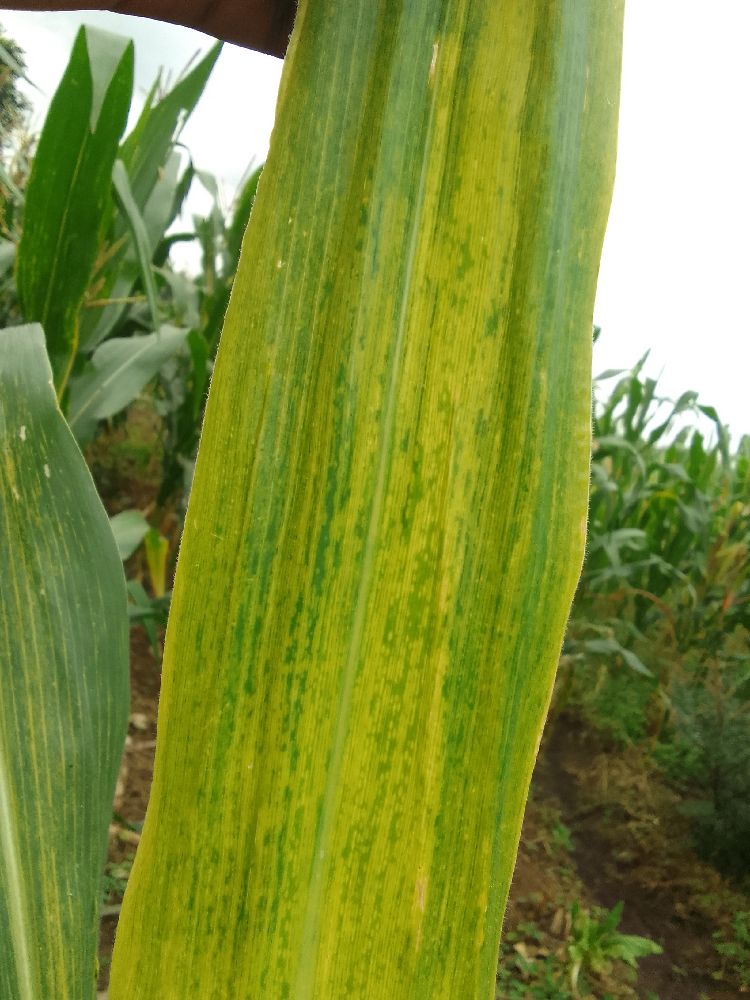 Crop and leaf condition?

maize, healthy
